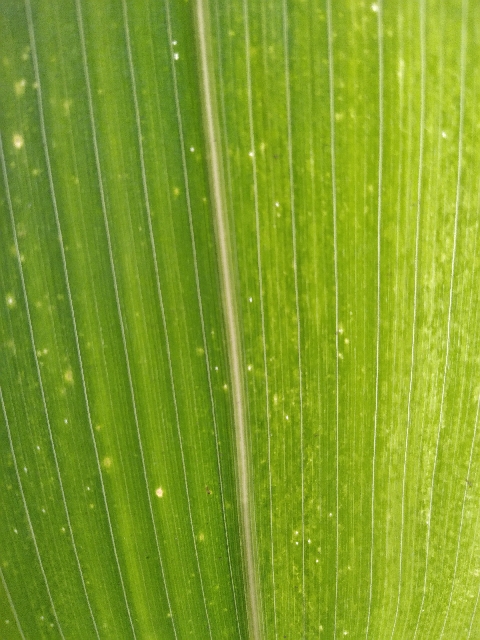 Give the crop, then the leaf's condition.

maize, maize lethal necrosis
